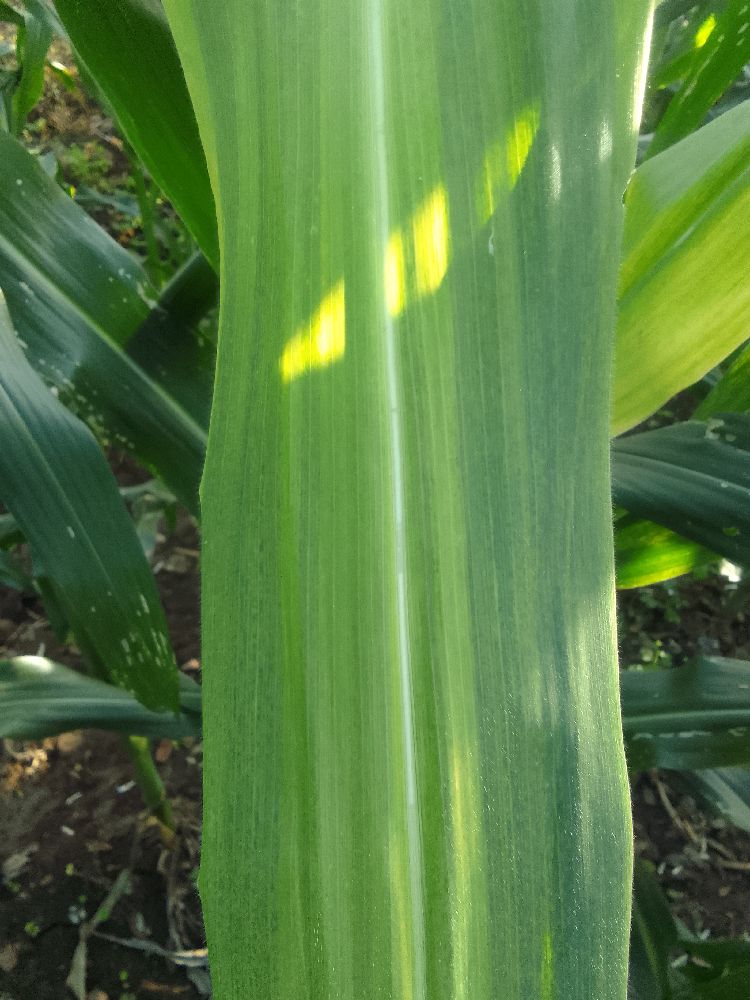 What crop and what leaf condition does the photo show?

maize, maize lethal necrosis
